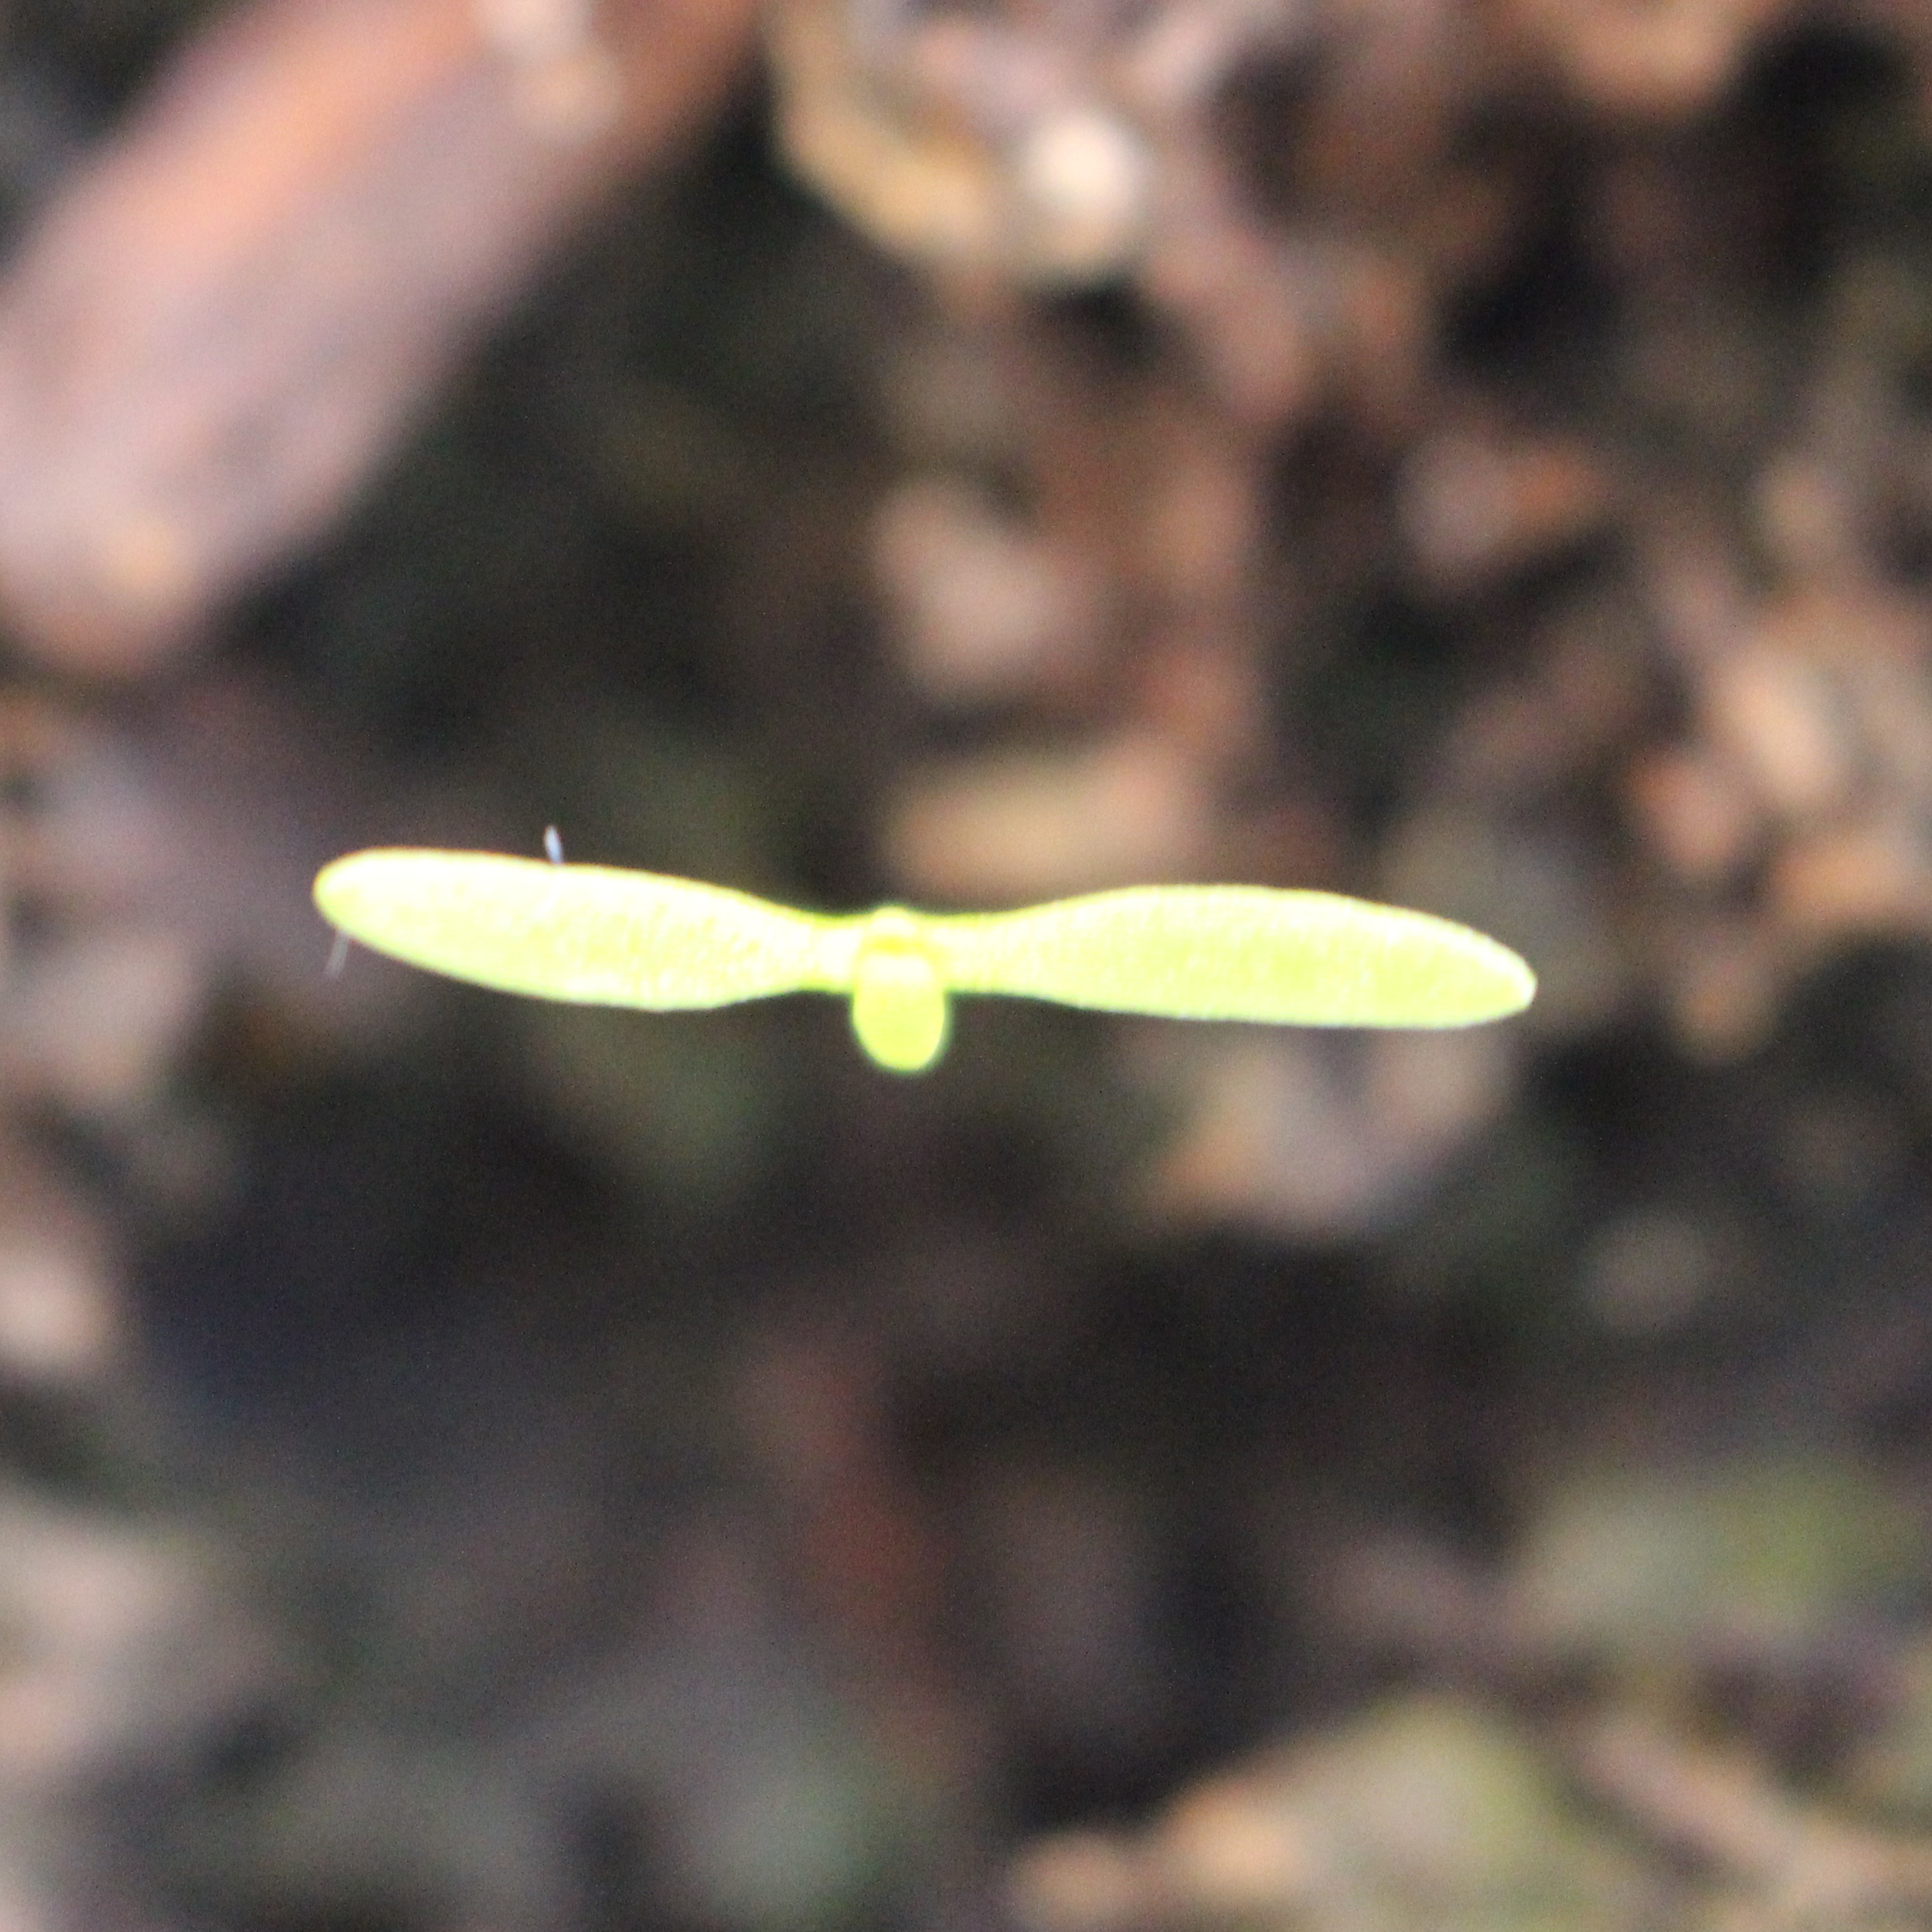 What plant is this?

Papaver rhoeas
